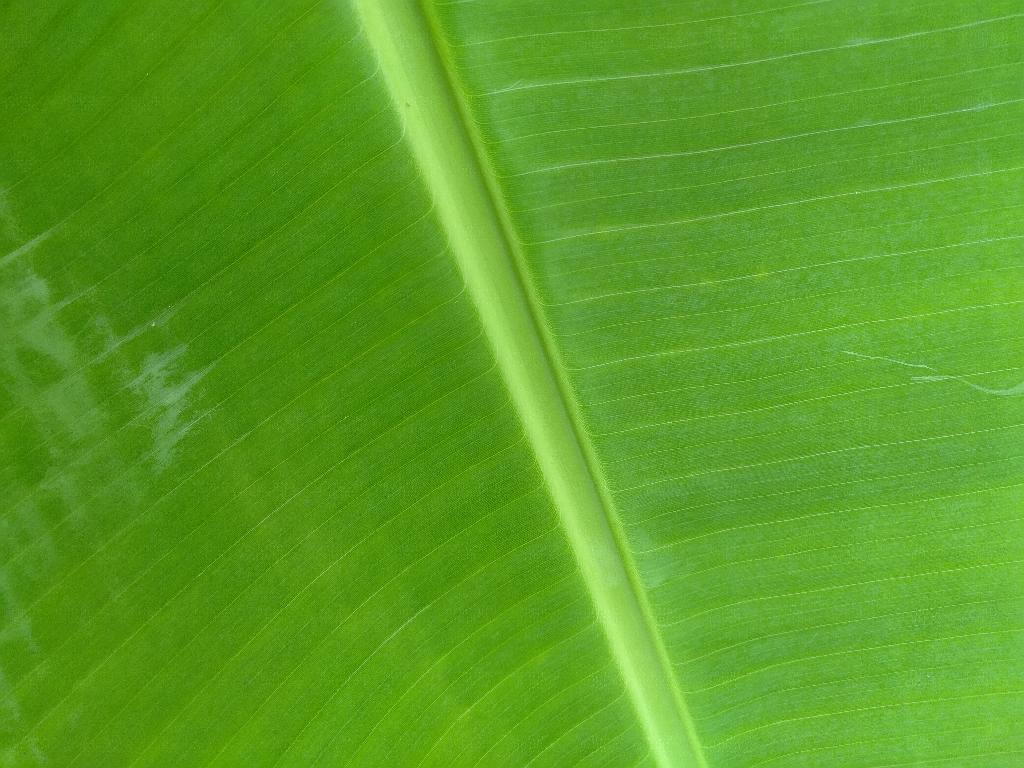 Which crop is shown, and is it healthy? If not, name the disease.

banana, healthy
